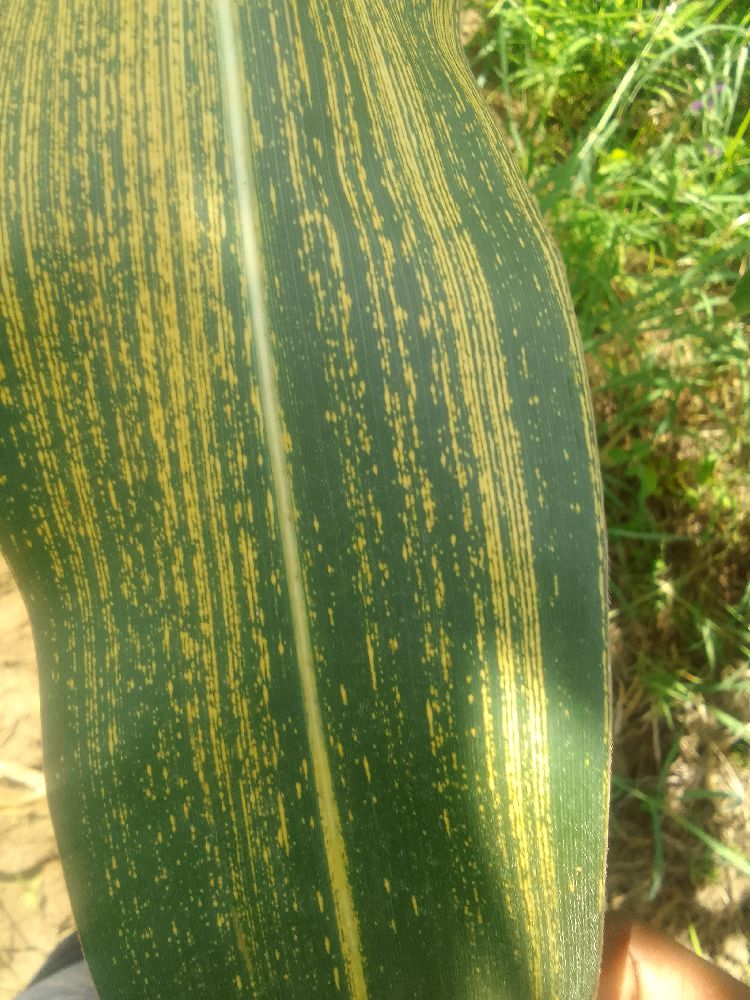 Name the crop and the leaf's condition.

maize, maize streak virus
